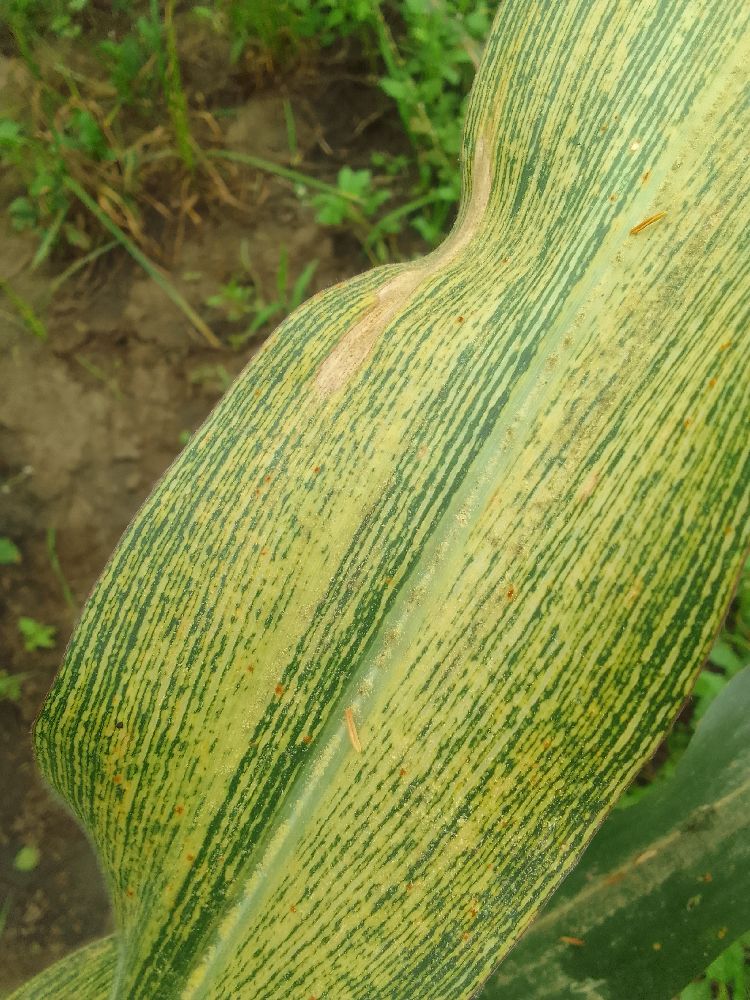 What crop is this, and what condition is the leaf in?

maize, maize streak virus
